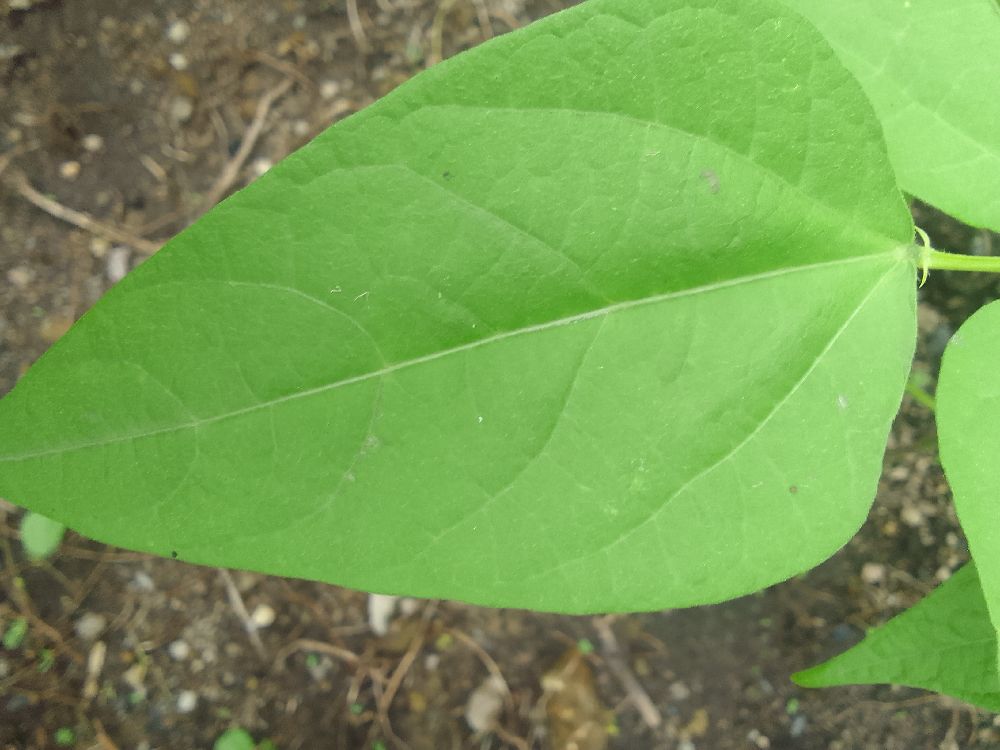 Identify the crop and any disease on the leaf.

common bean, healthy
